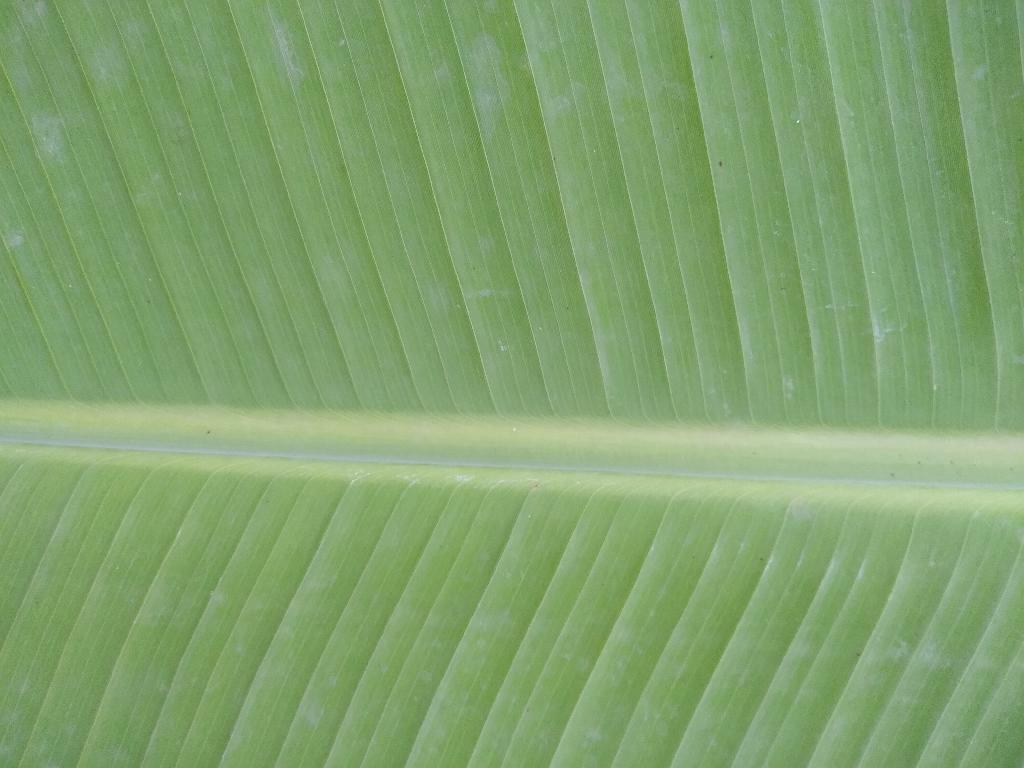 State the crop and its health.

banana, healthy
